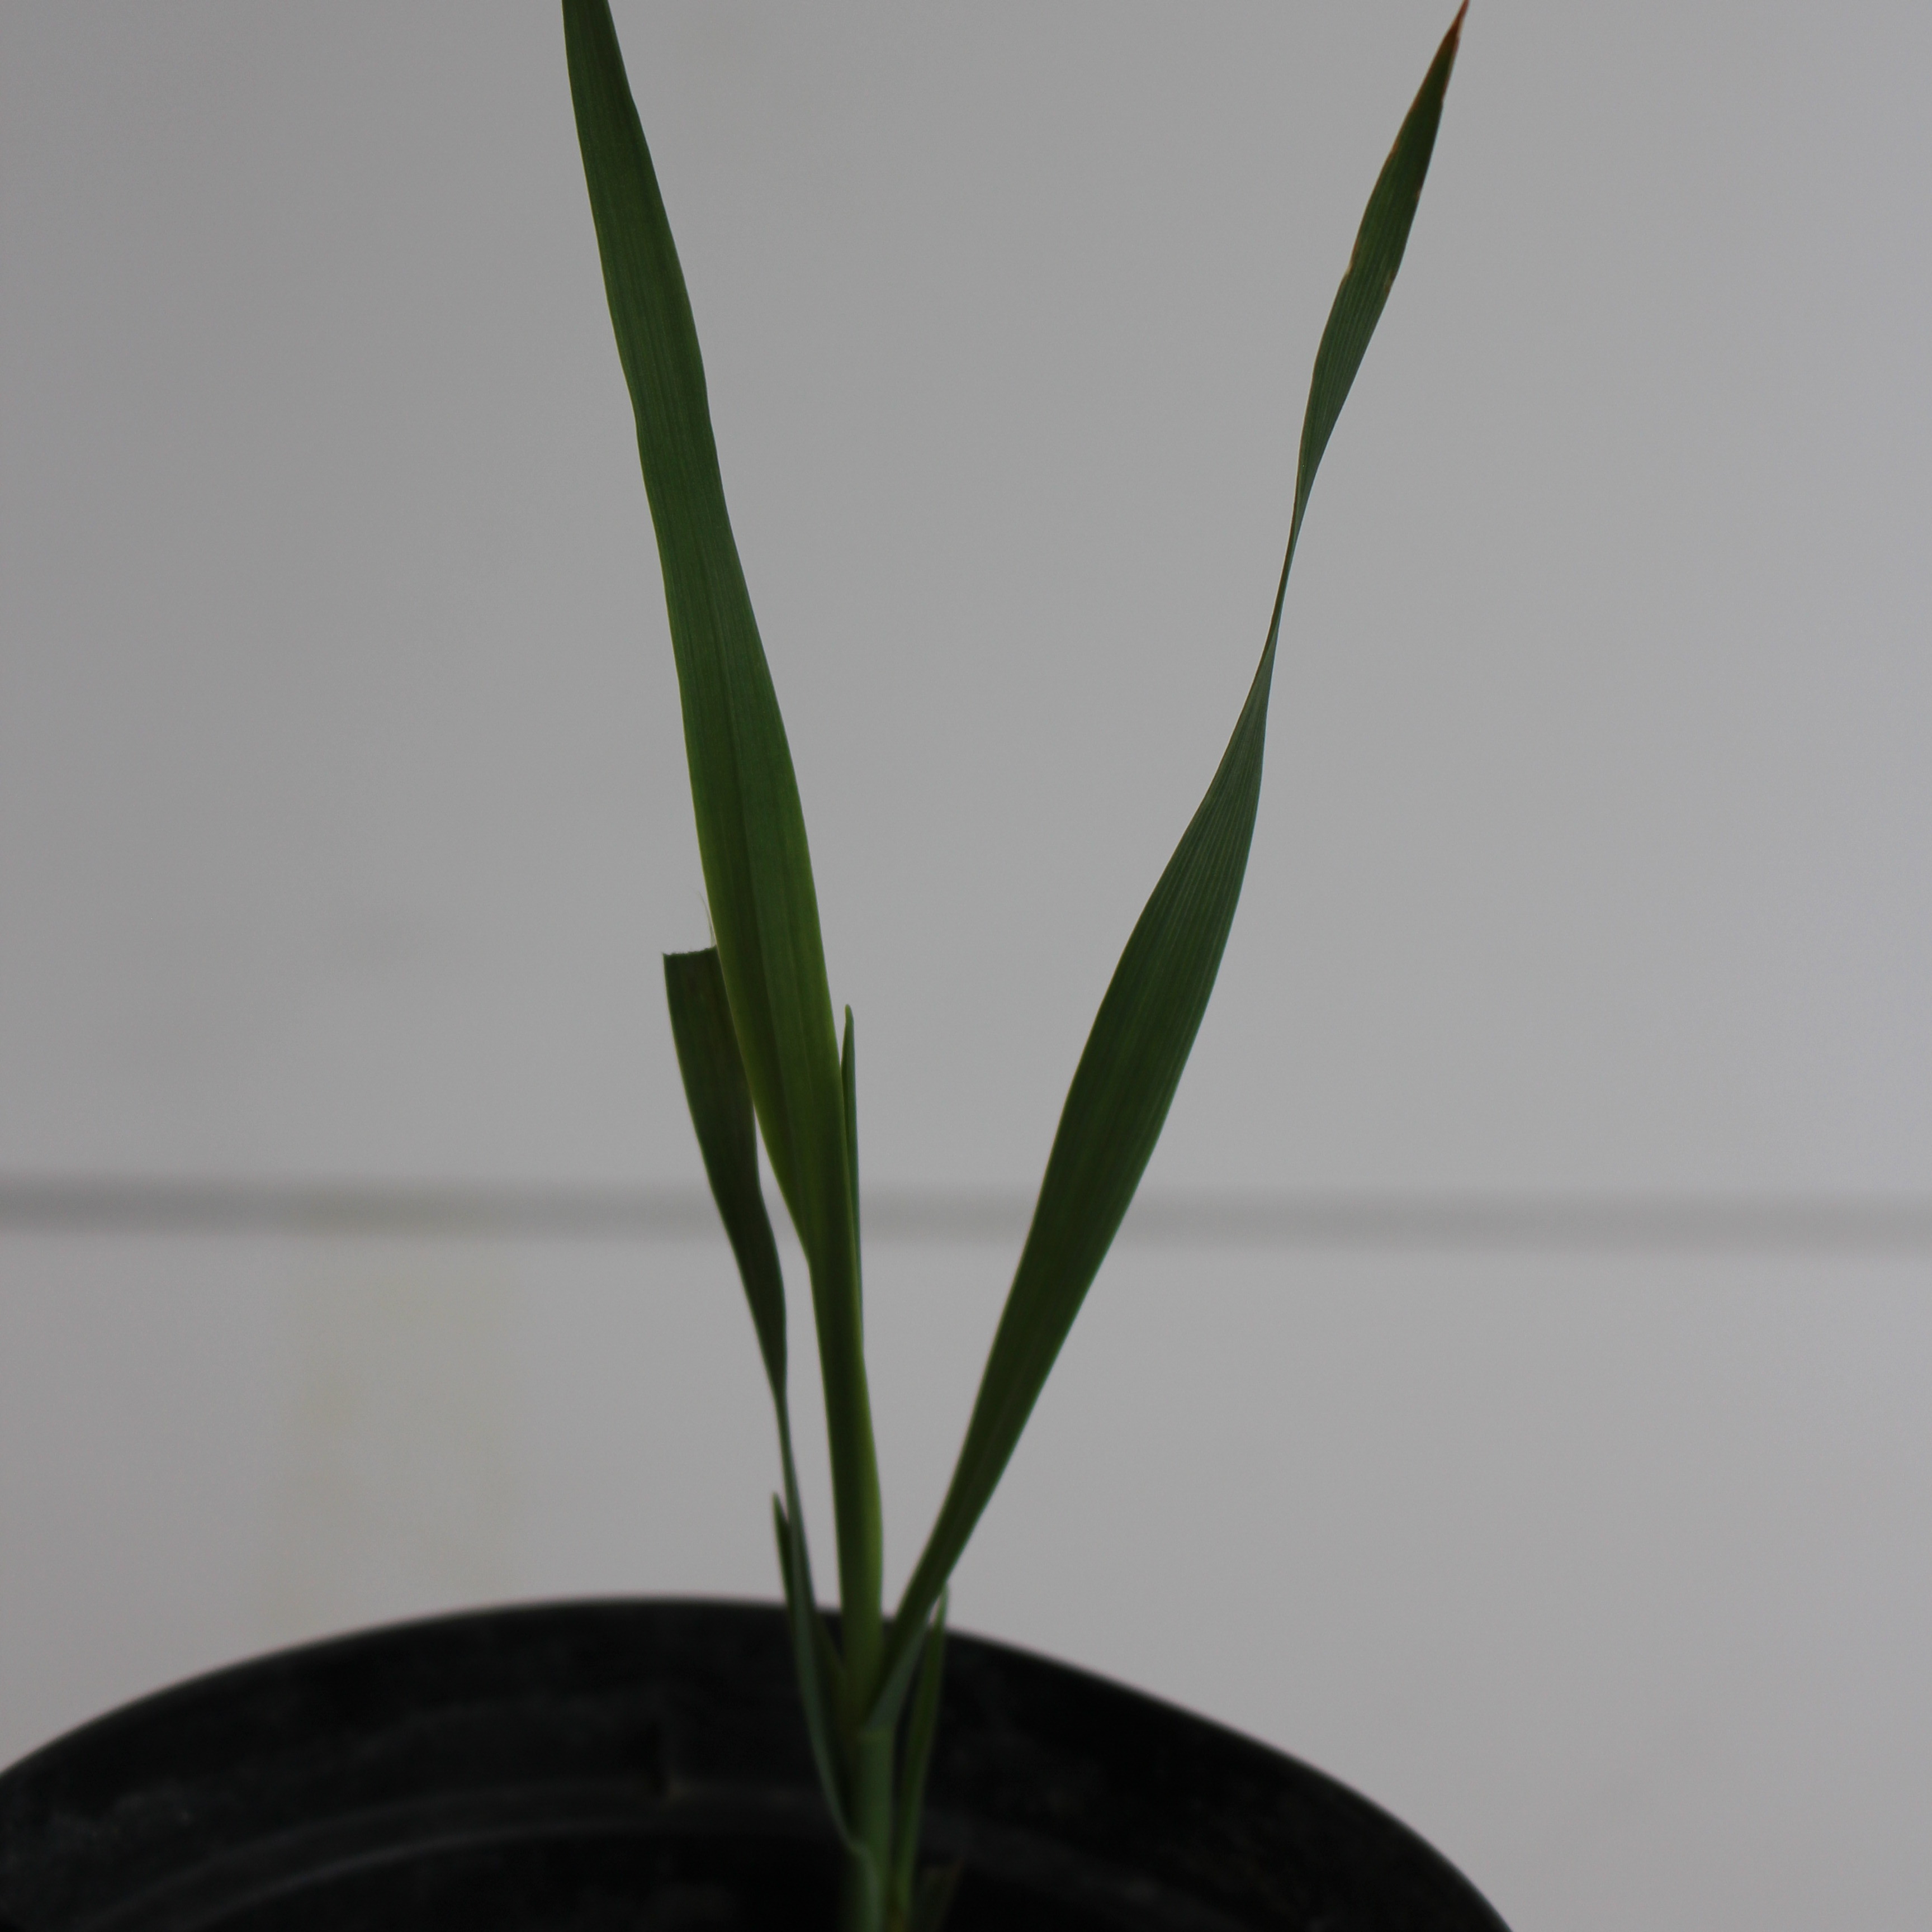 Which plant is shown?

Avena sterilis
